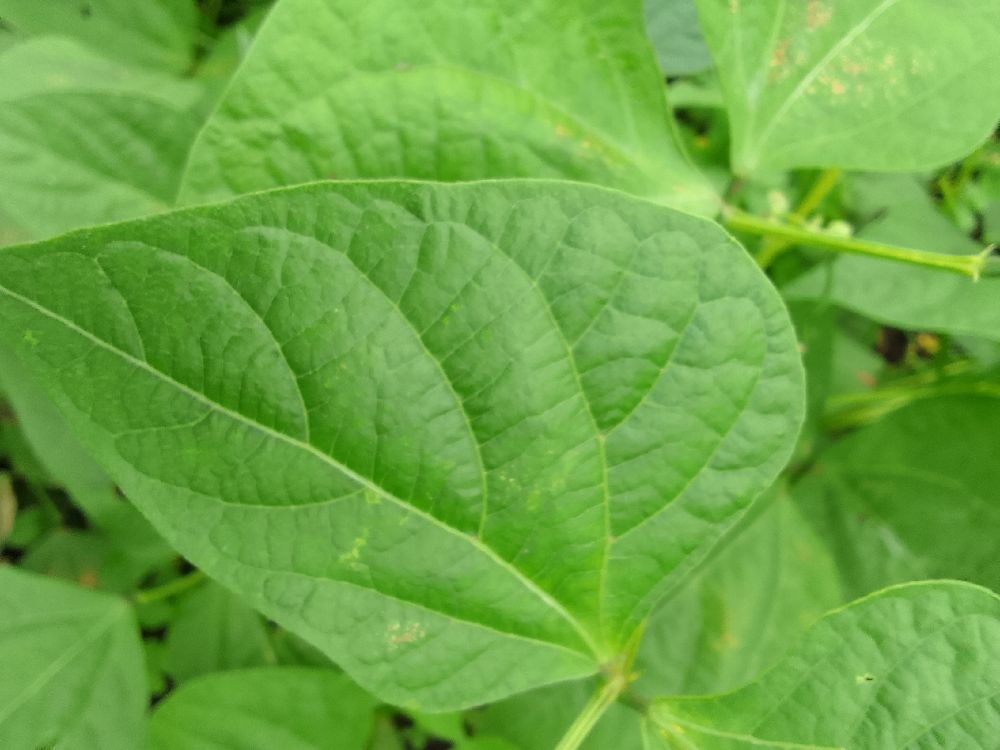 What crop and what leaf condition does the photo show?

common bean, healthy
